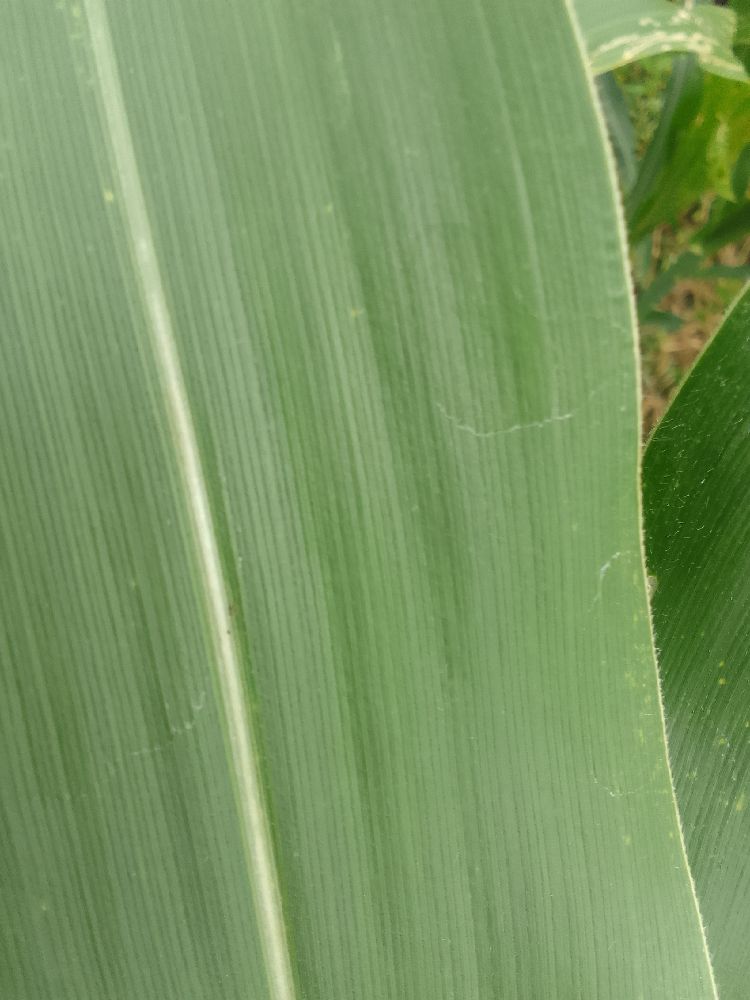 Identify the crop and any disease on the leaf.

maize, healthy
